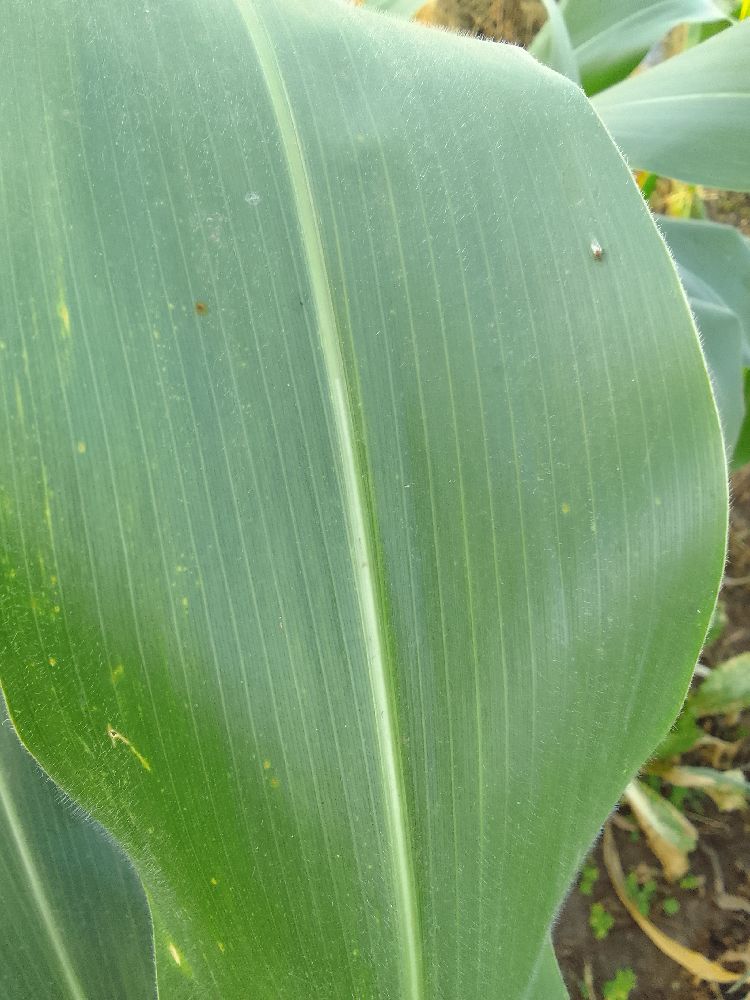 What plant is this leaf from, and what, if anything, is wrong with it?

maize, healthy
